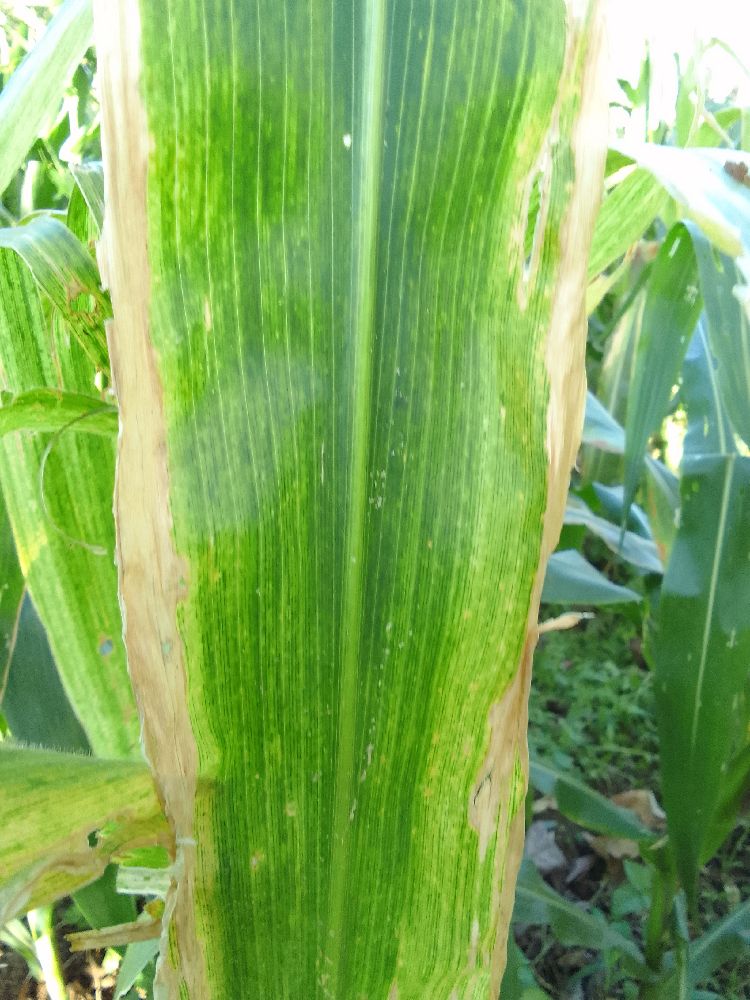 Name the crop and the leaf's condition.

maize, maize lethal necrosis
